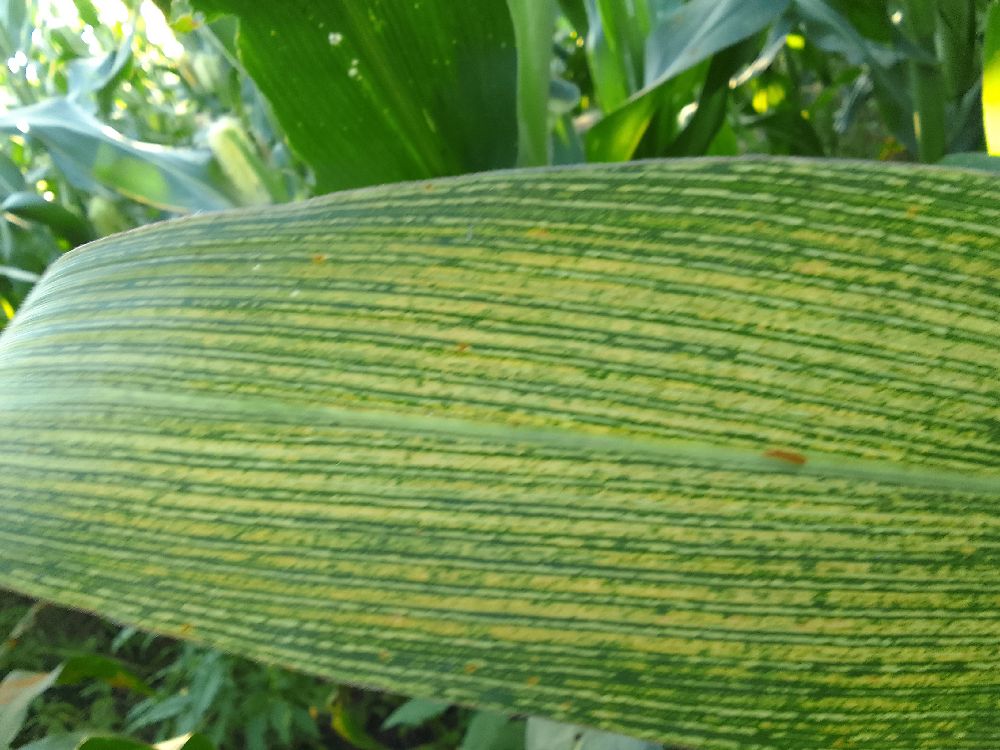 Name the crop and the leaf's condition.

maize, maize streak virus
